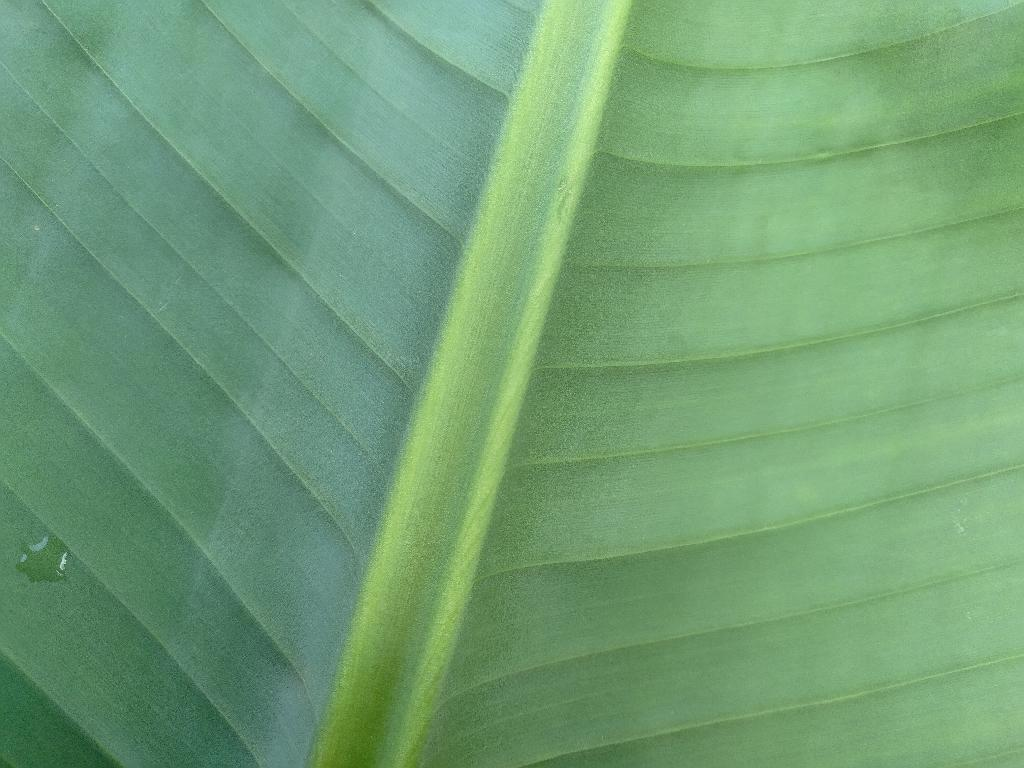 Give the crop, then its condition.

banana, healthy
